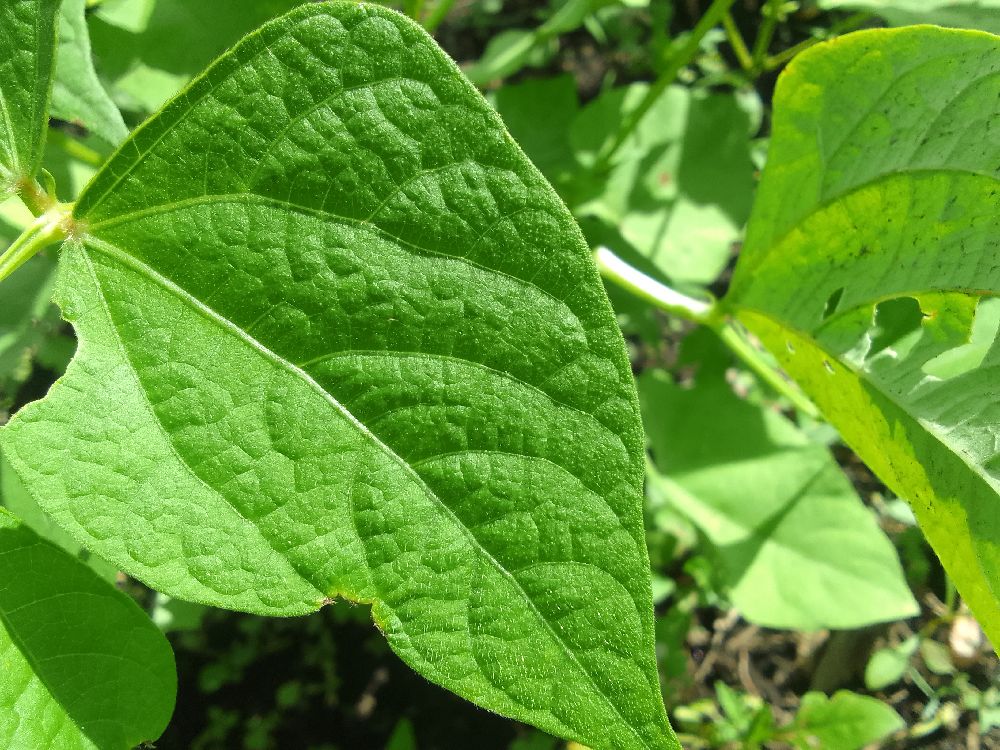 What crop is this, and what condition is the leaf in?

common bean, healthy
